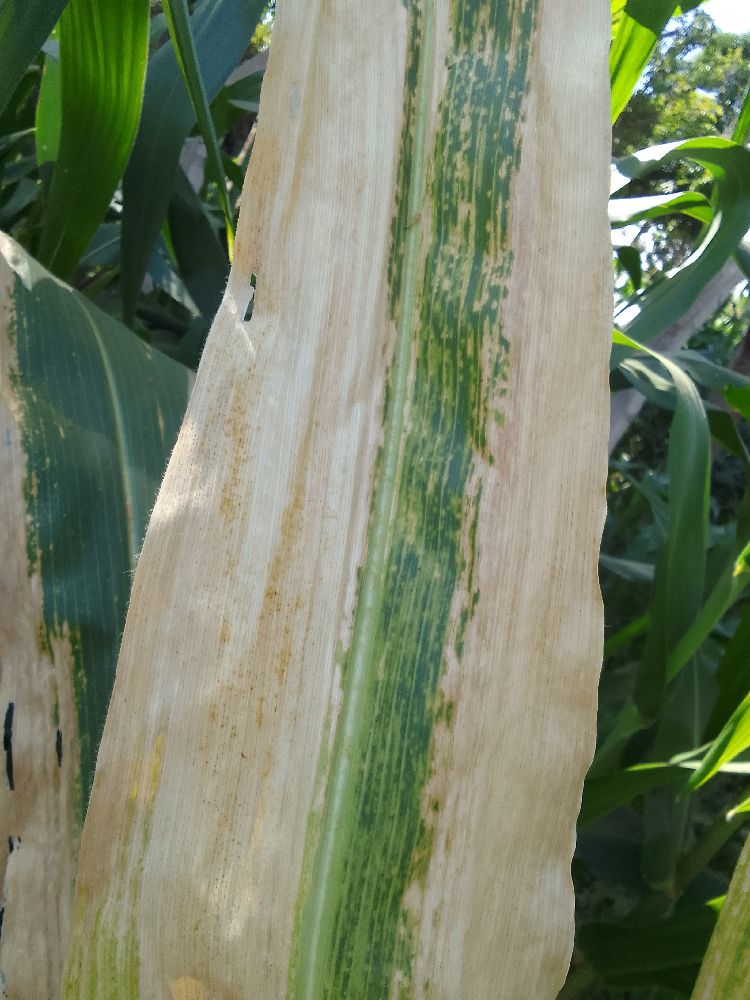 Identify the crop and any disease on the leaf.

maize, maize lethal necrosis
